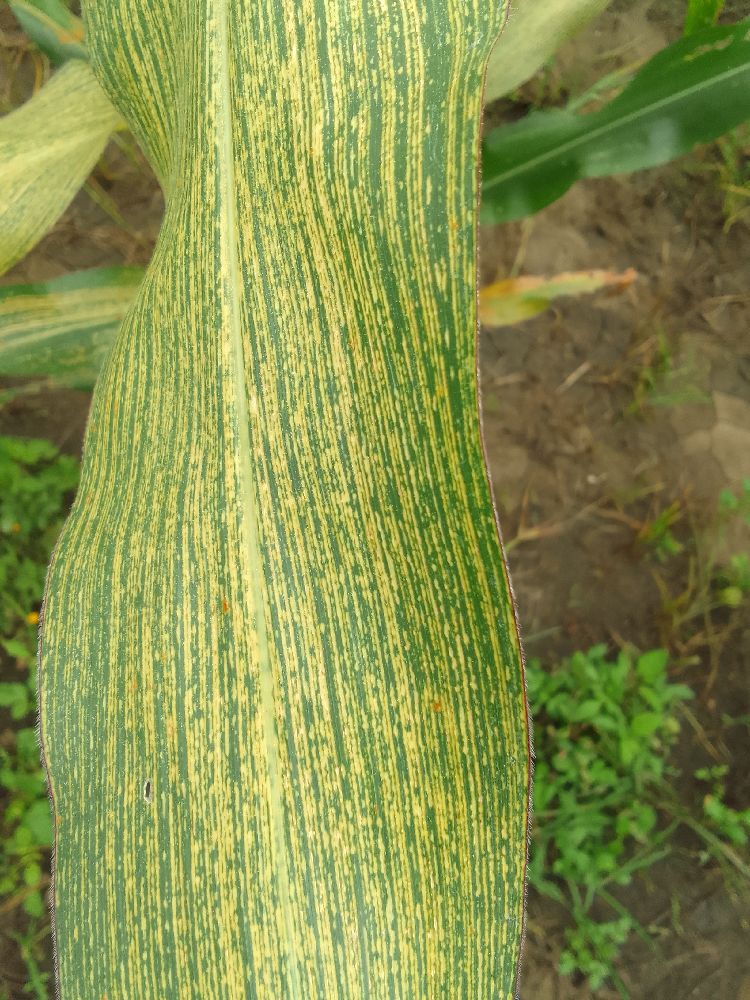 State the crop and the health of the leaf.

maize, maize streak virus
